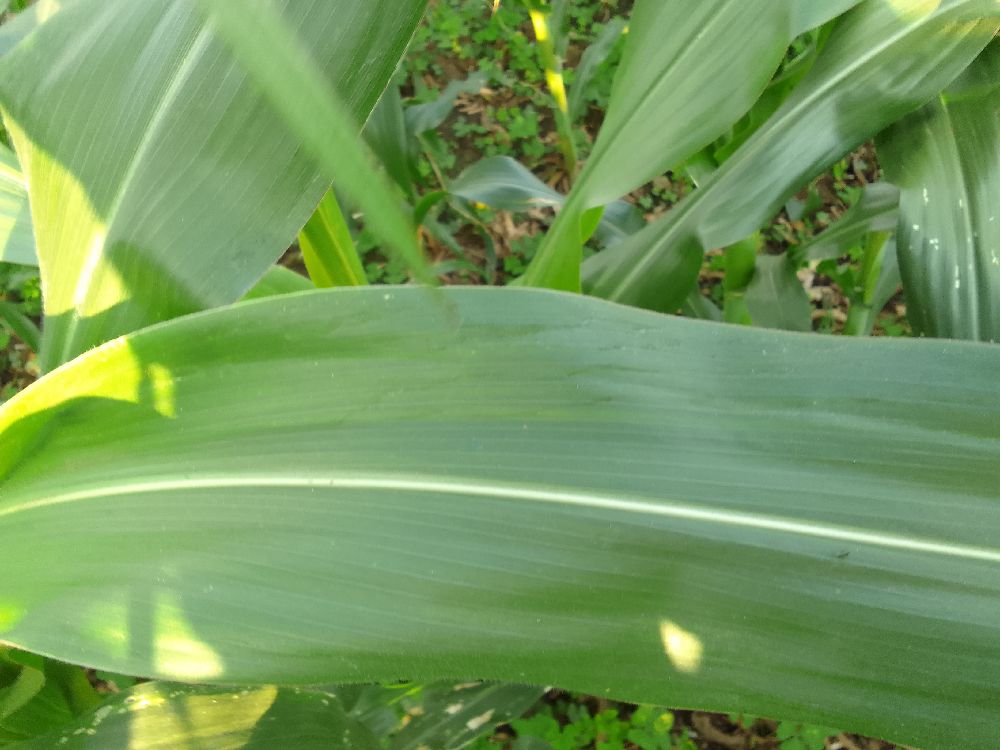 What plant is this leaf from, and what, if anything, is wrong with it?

maize, healthy
